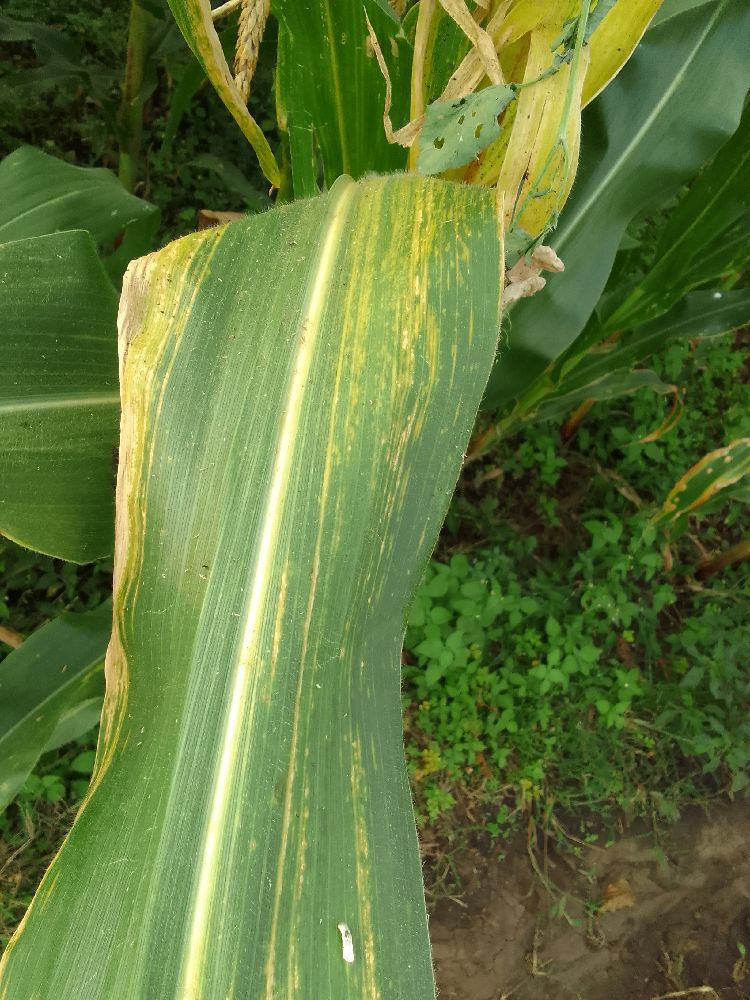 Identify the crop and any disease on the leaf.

maize, maize lethal necrosis
